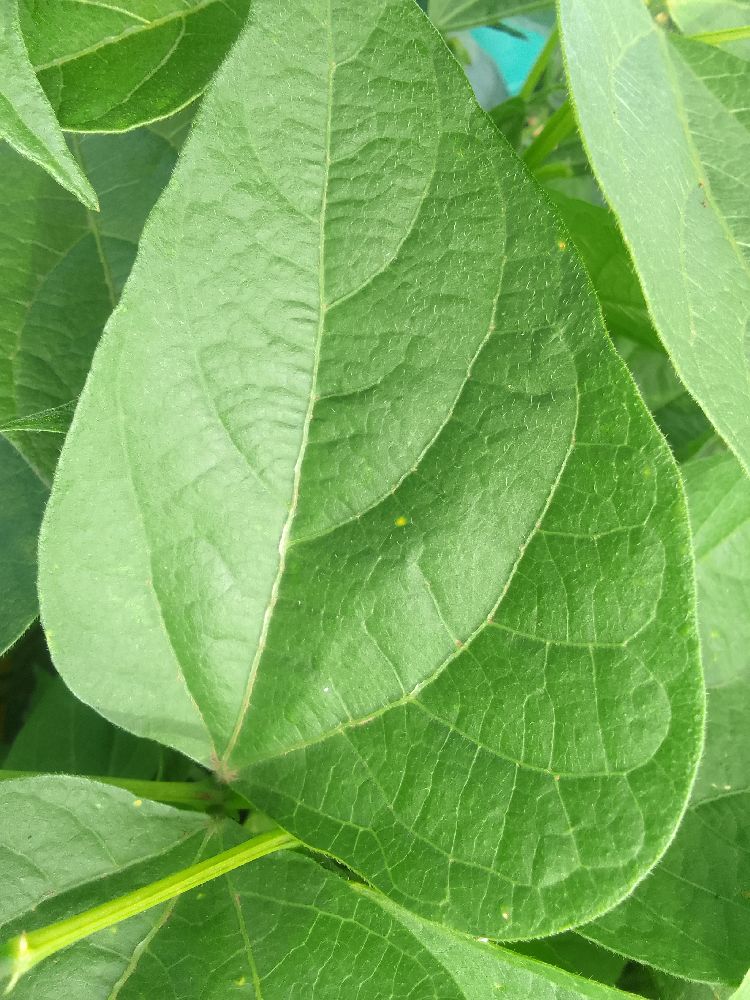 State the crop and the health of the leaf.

common bean, healthy
